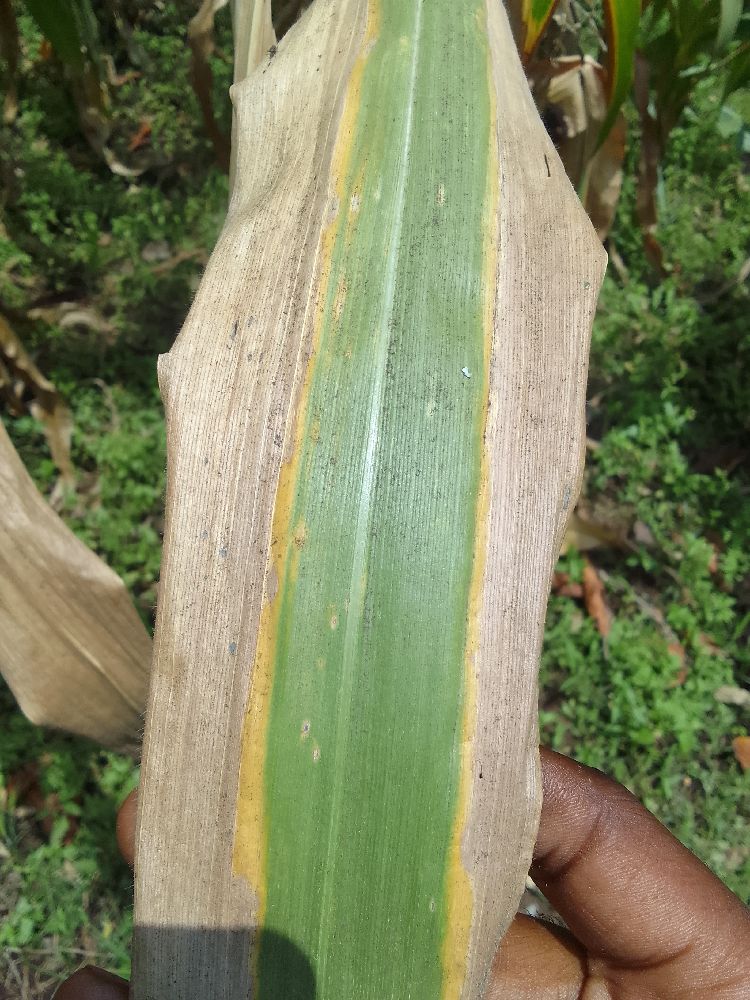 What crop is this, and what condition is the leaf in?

maize, maize lethal necrosis
